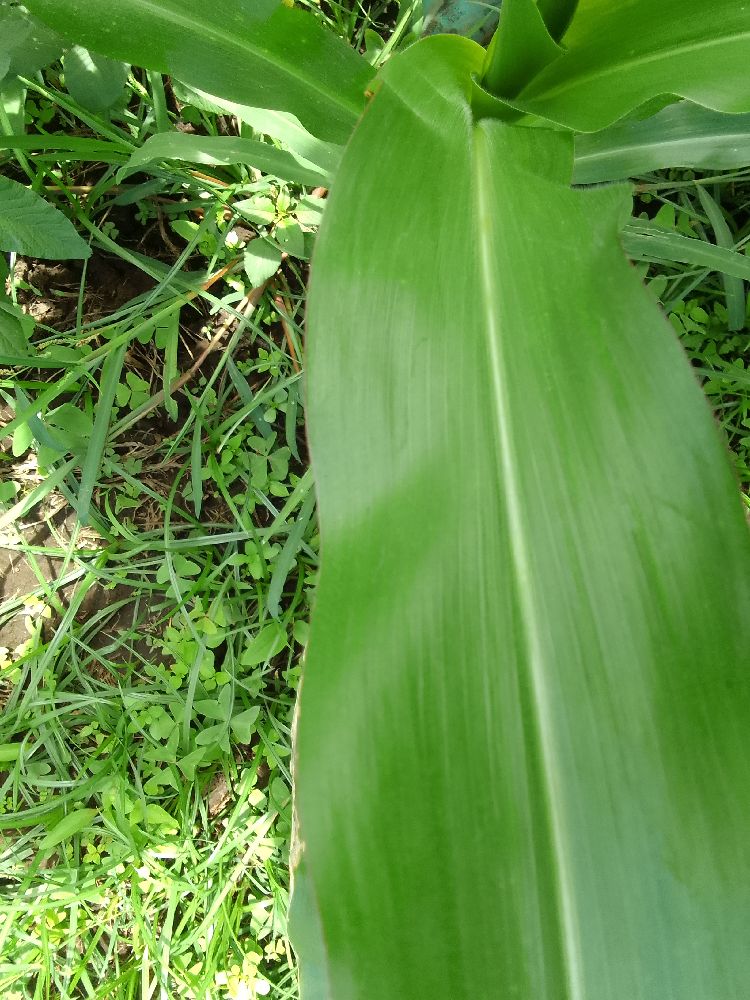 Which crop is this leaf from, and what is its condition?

maize, healthy
